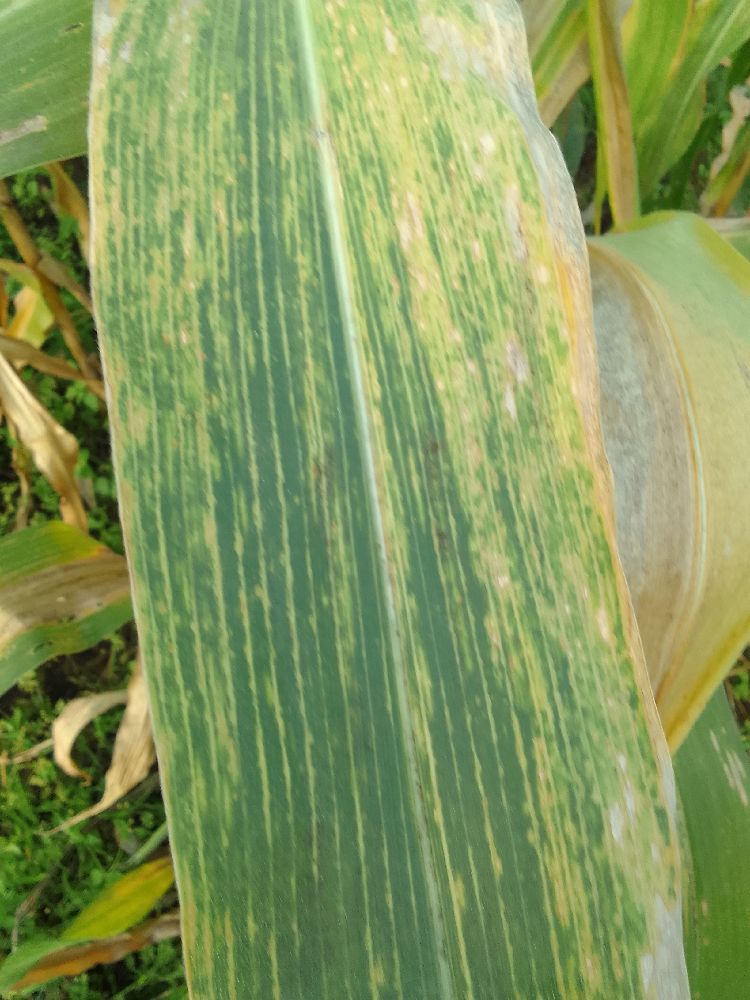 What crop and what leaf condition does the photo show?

maize, maize lethal necrosis
